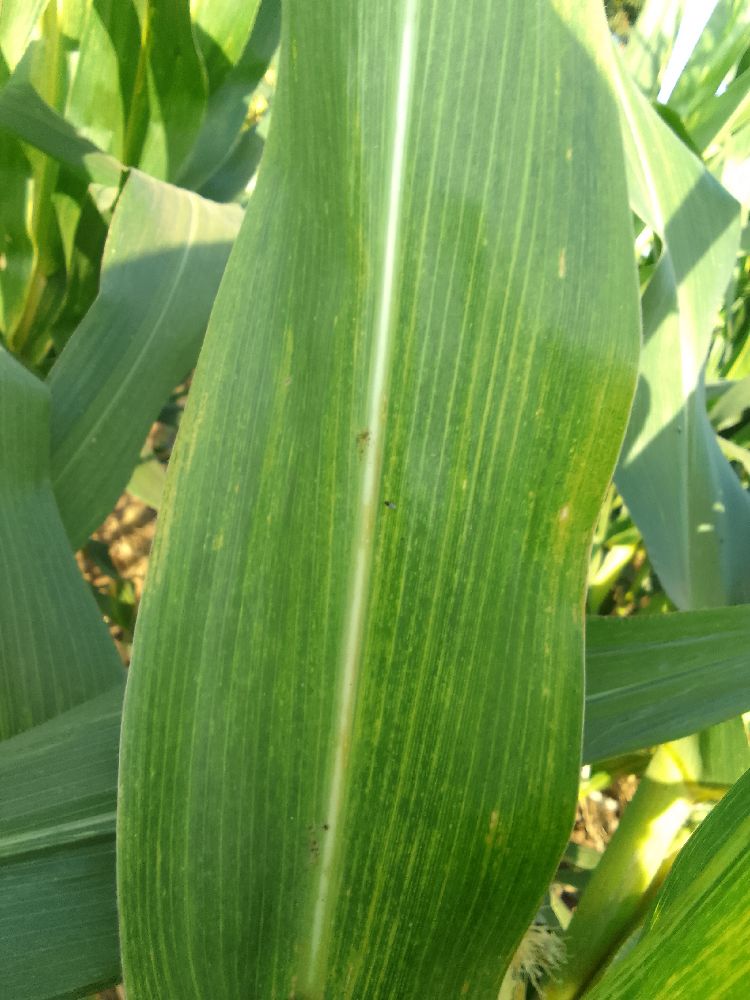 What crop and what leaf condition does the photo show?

maize, maize lethal necrosis
